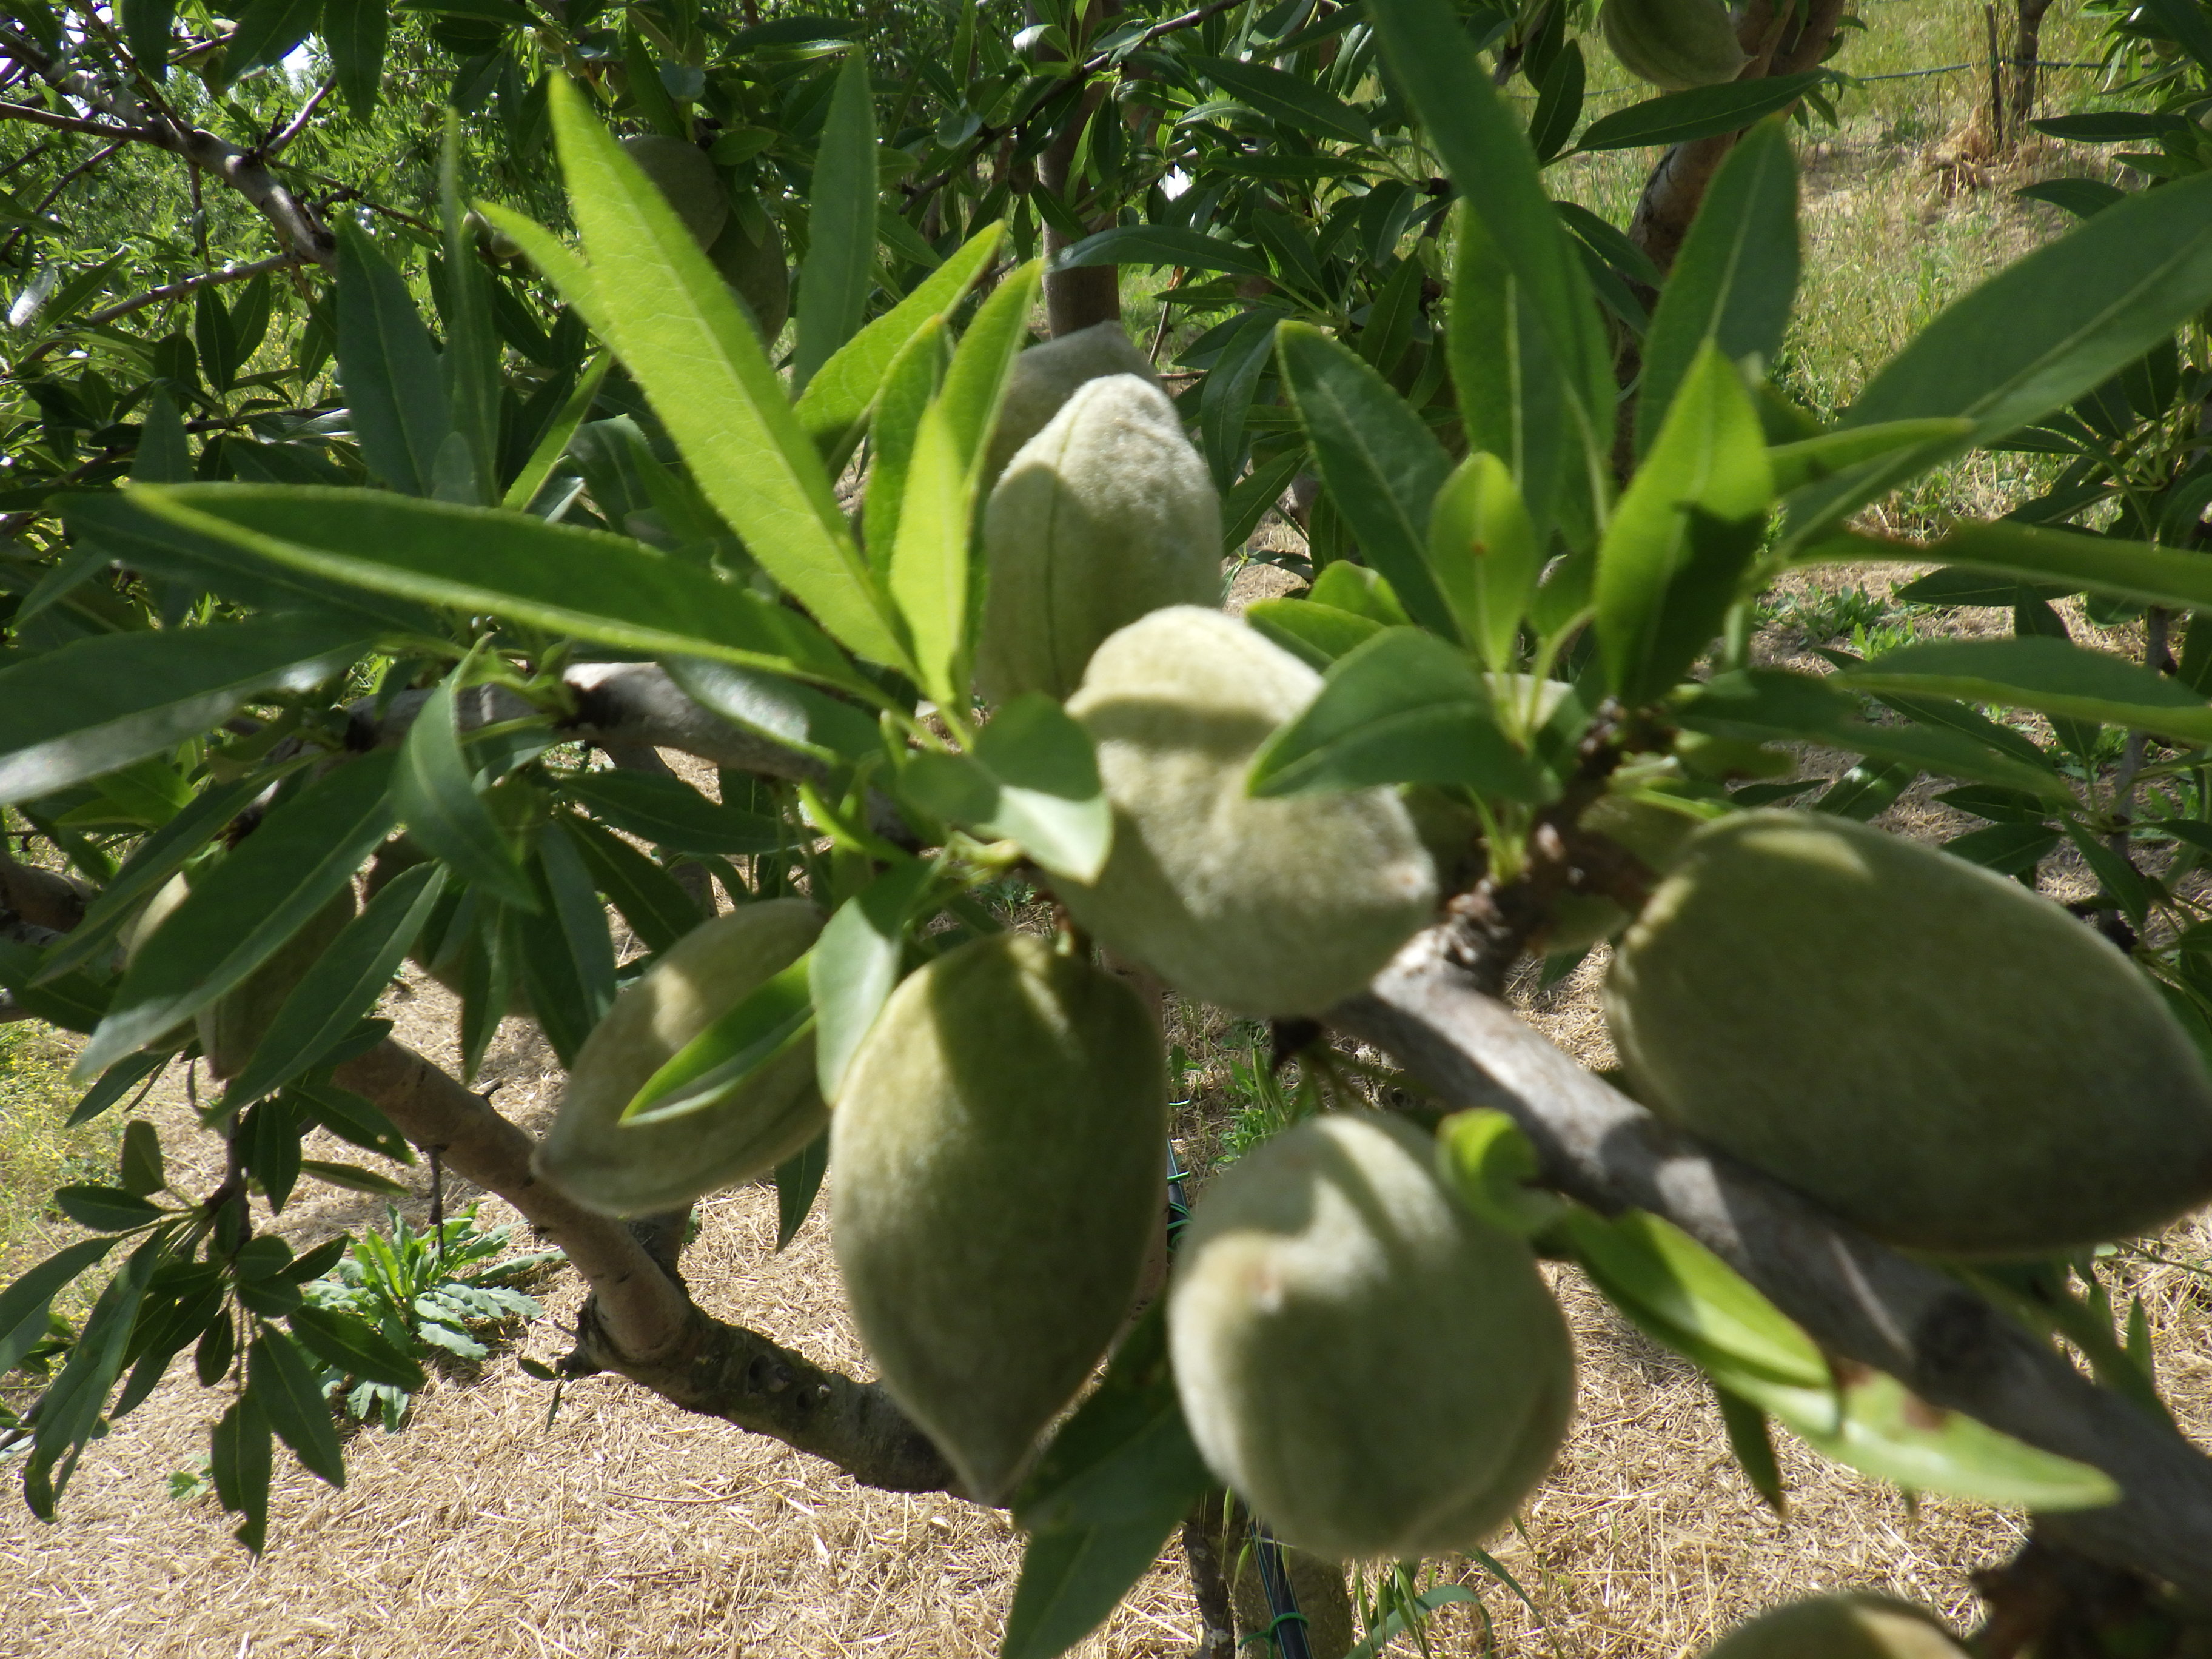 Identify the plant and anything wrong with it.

almond, shot hole disease
